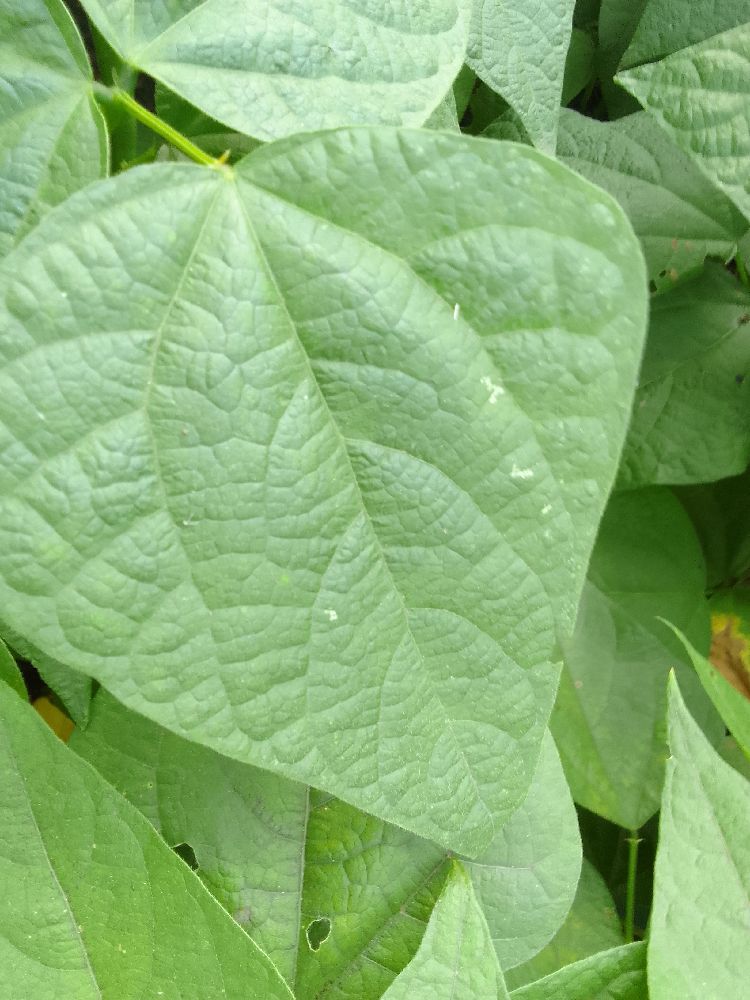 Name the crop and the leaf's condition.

common bean, healthy
